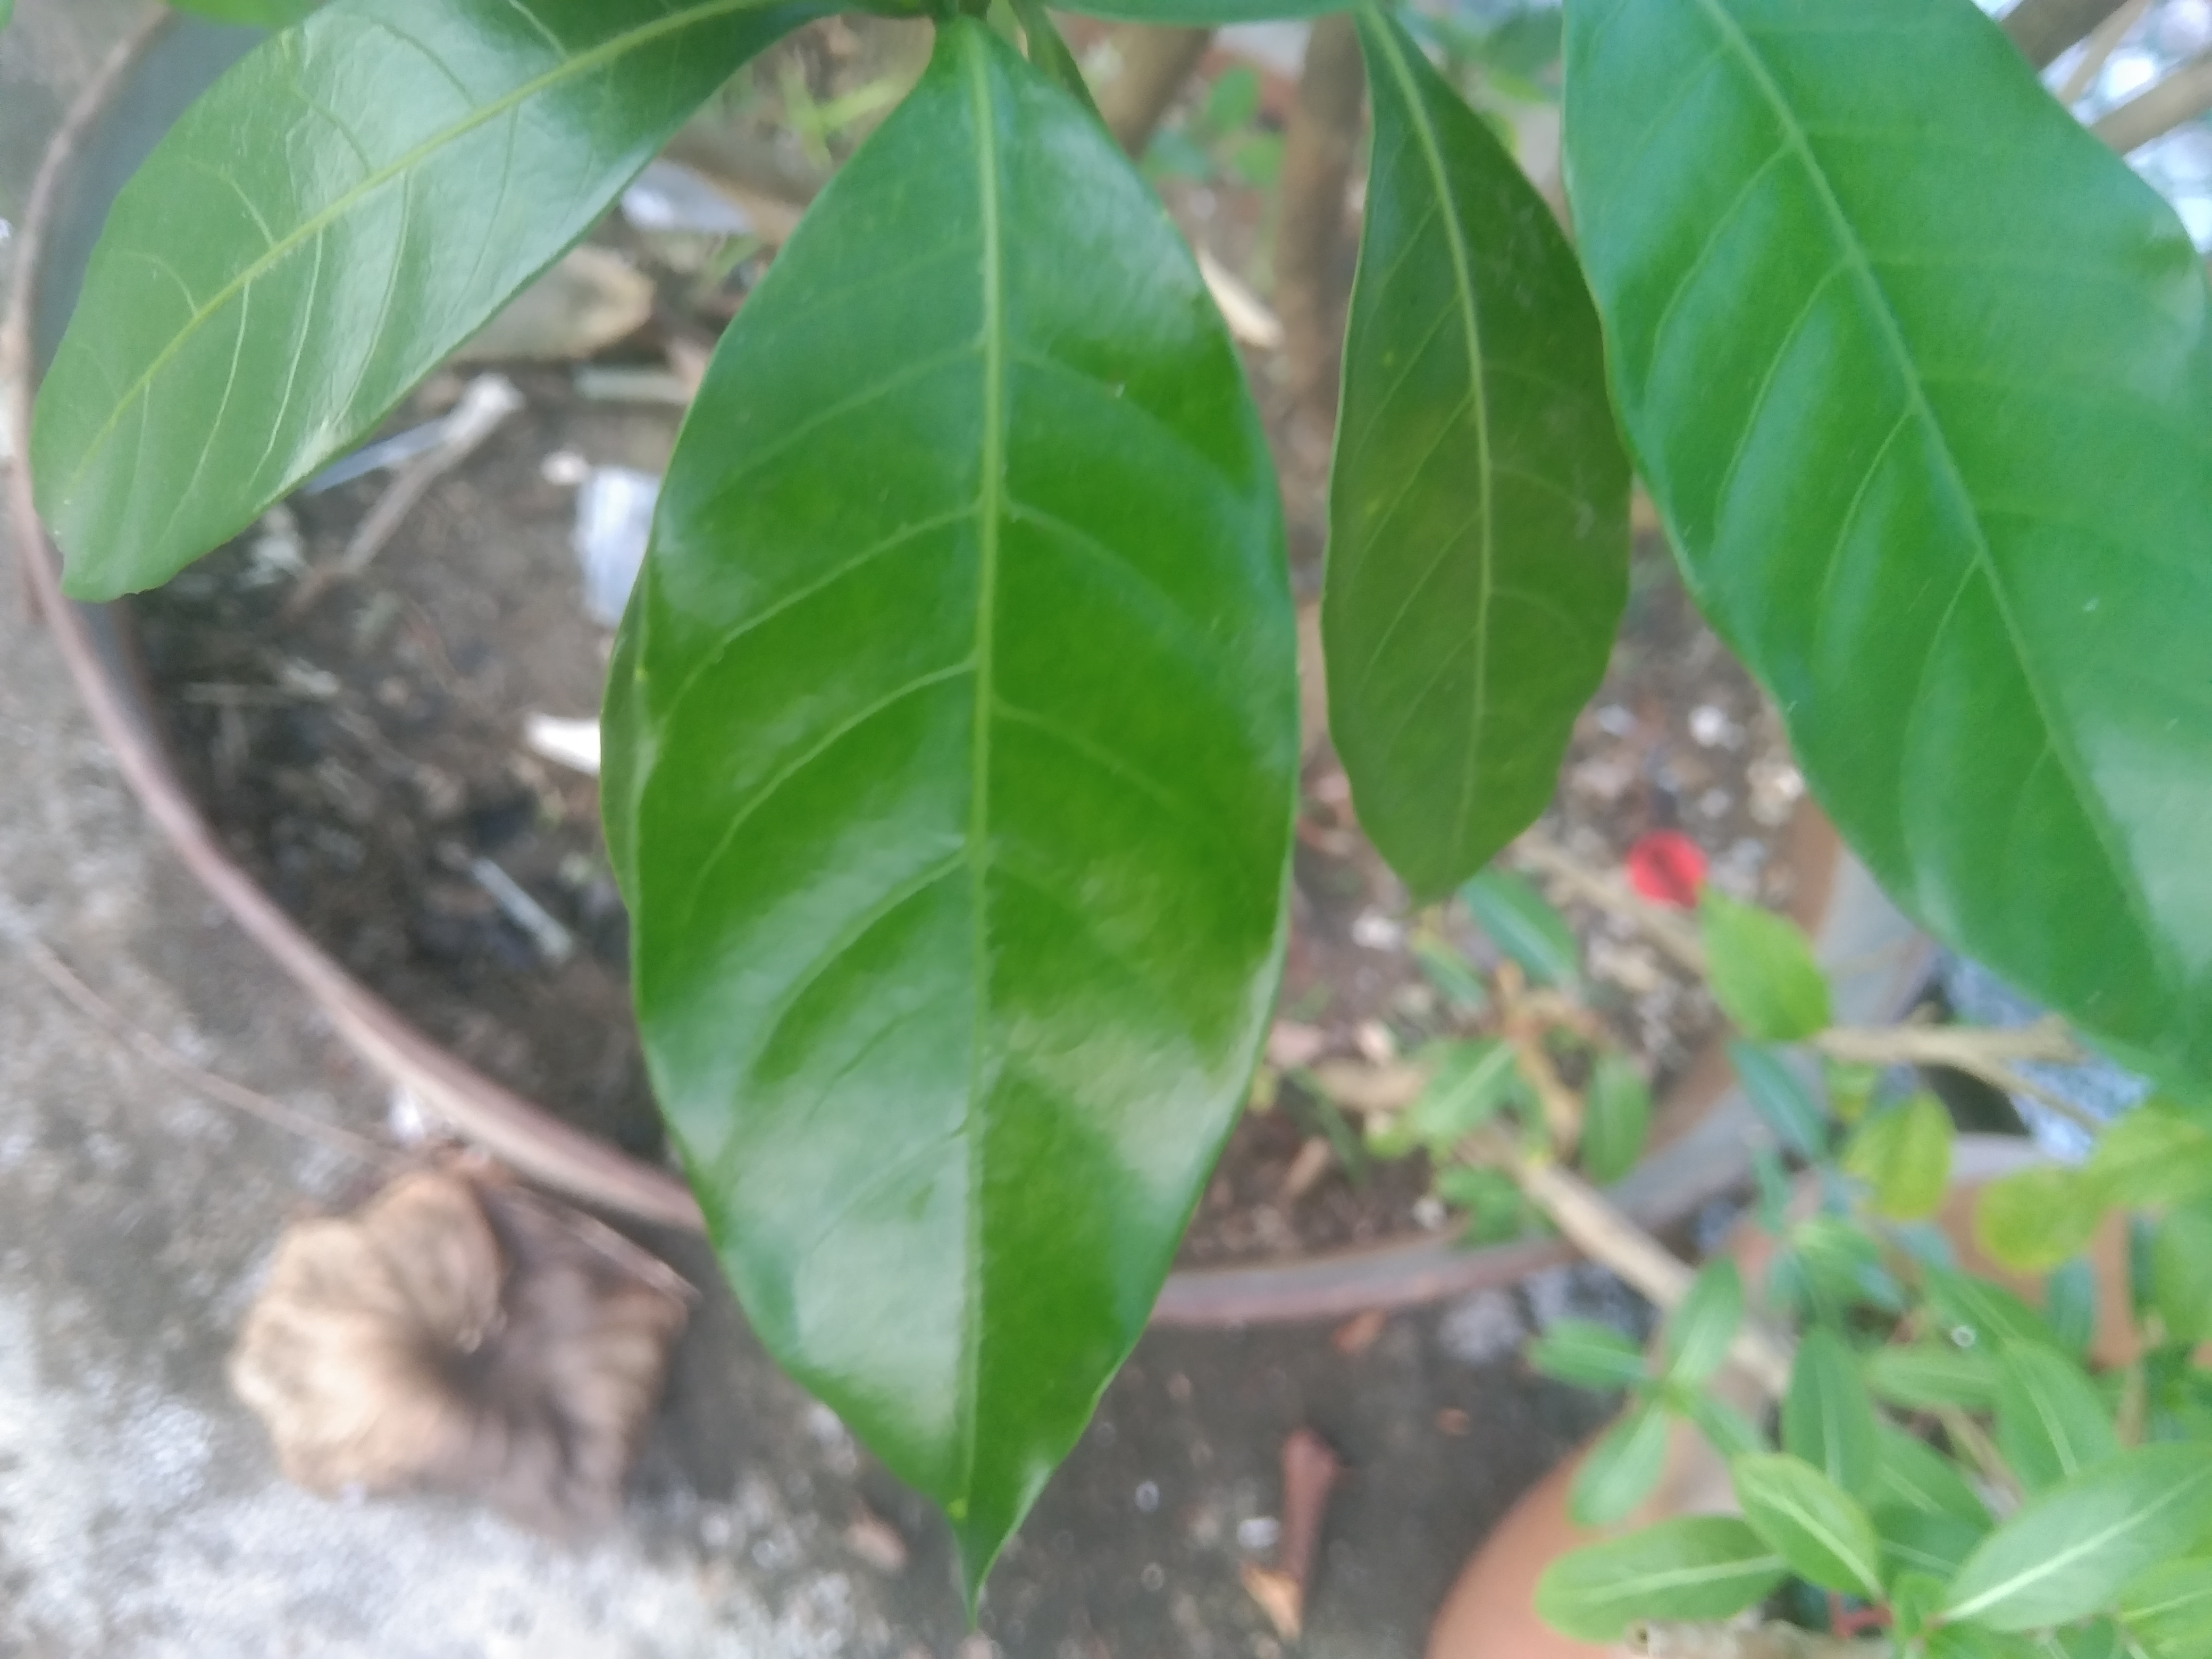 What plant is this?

togor
